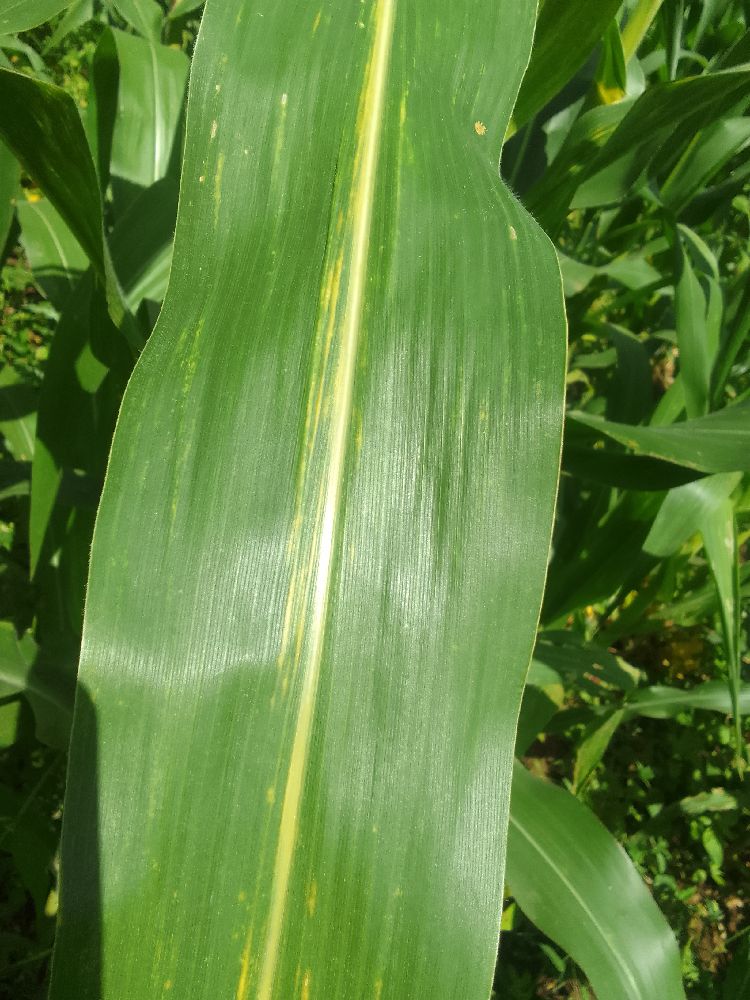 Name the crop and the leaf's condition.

maize, maize lethal necrosis
